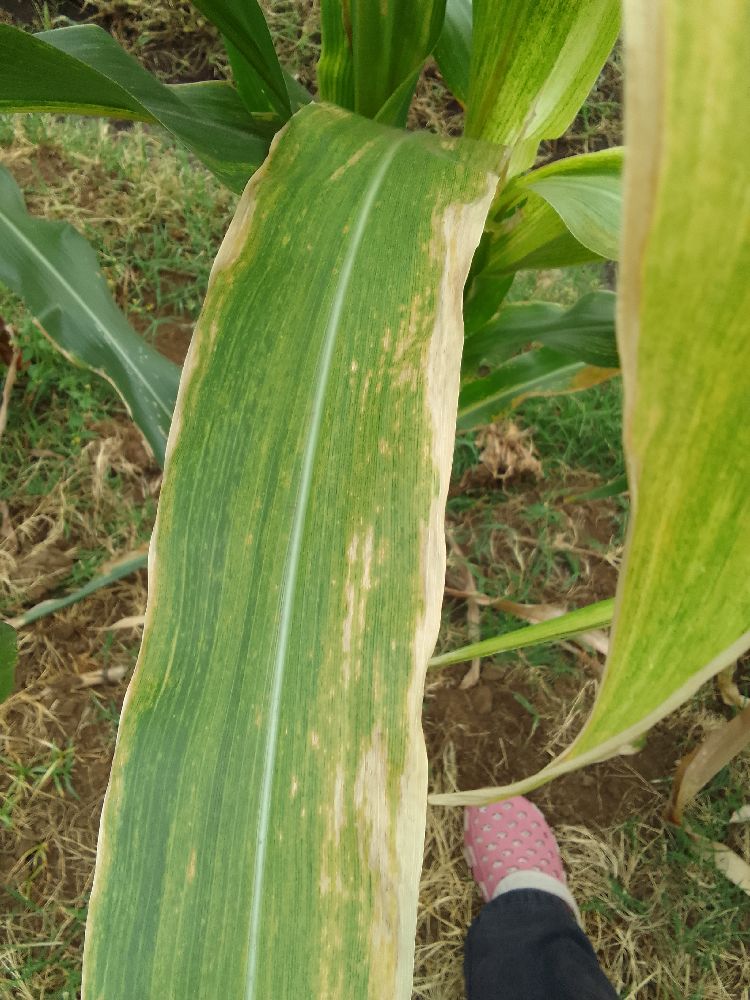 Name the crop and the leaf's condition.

maize, maize lethal necrosis
